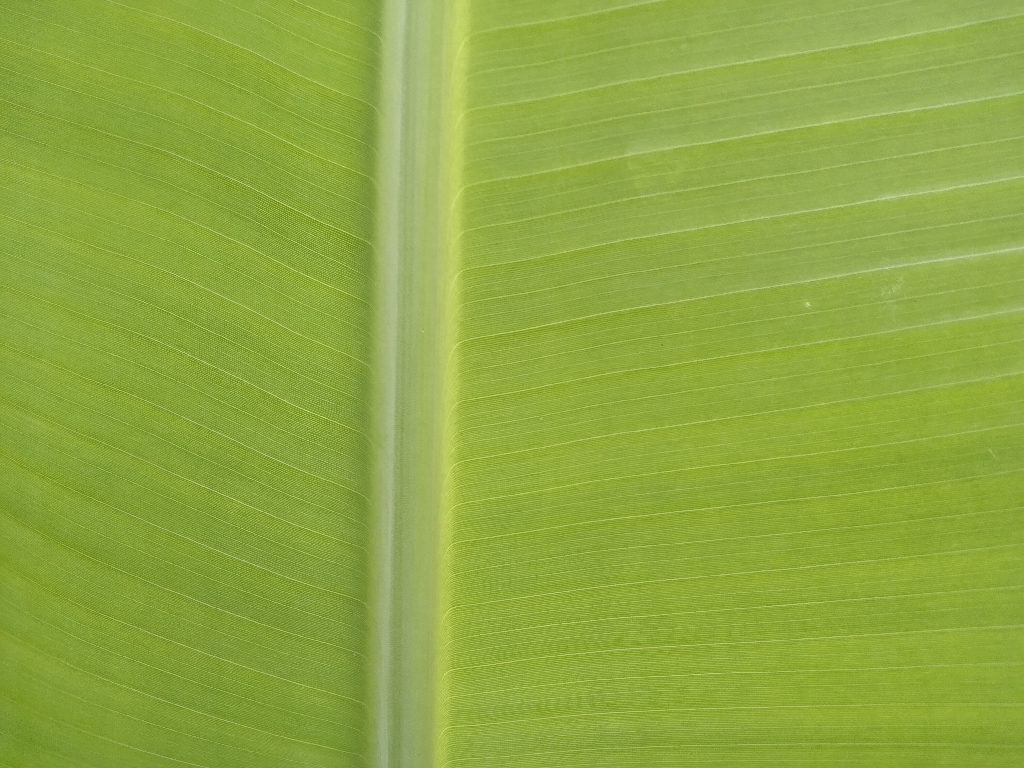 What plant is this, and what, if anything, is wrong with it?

banana, healthy
